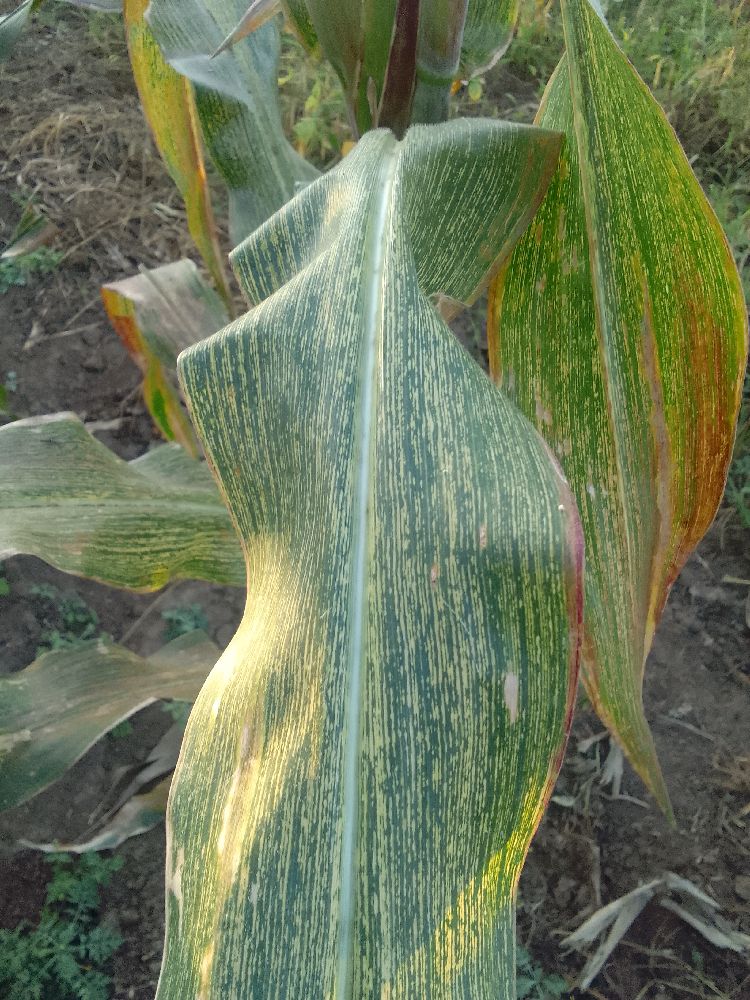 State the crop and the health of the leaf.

maize, maize streak virus
